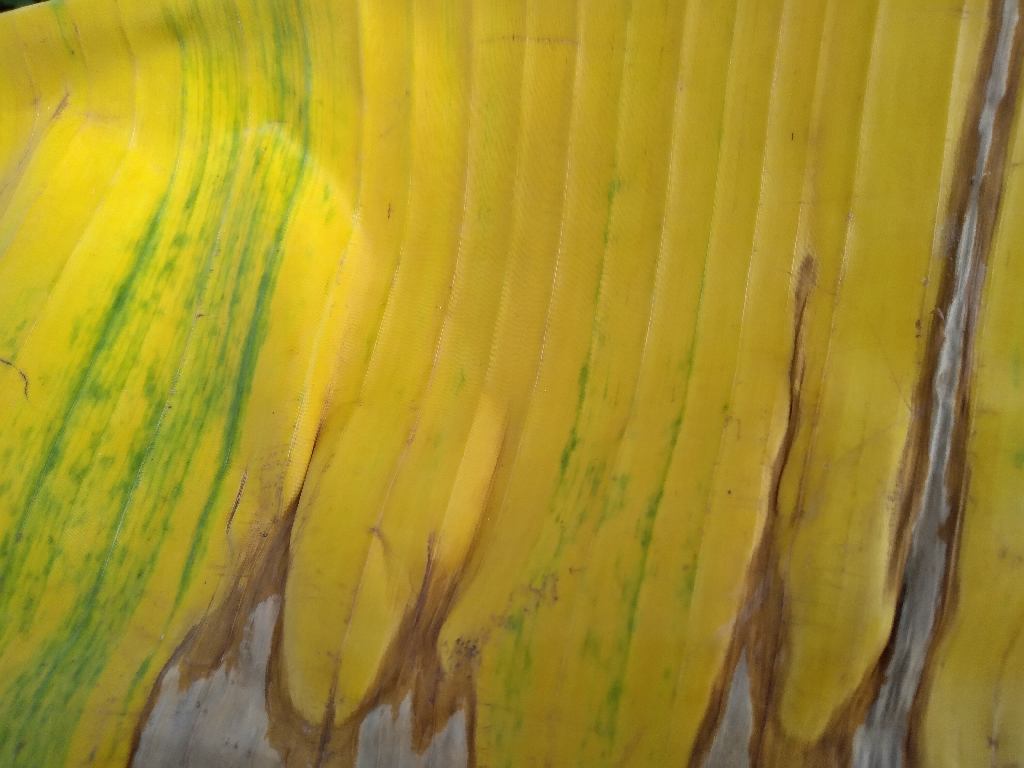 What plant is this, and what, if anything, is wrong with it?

banana, fusarium wilt race 1
